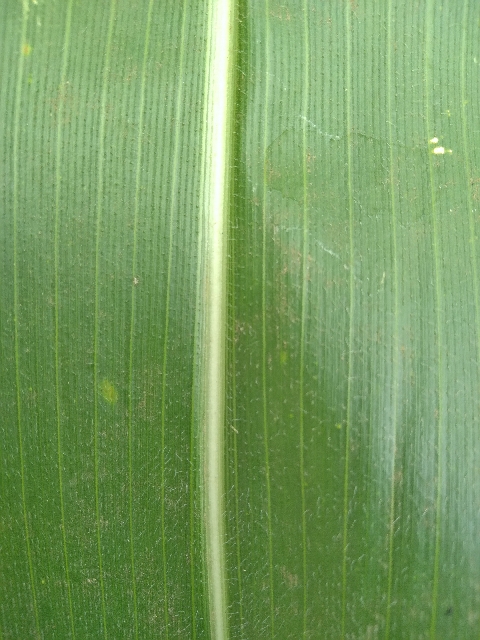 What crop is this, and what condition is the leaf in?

maize, healthy
